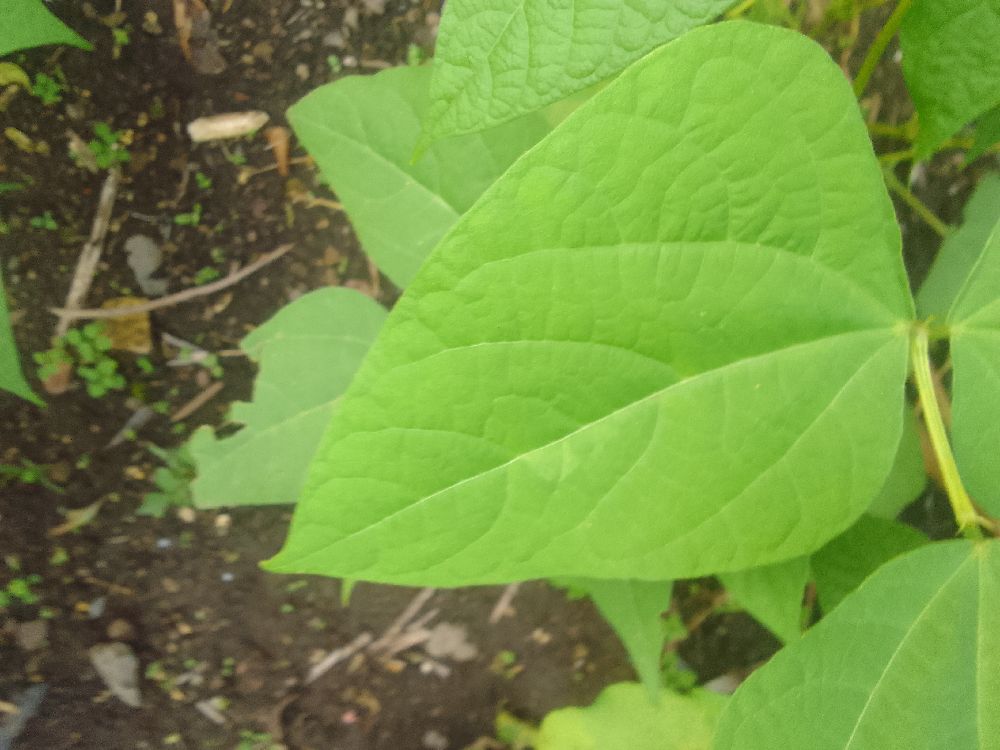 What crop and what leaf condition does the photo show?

common bean, healthy
